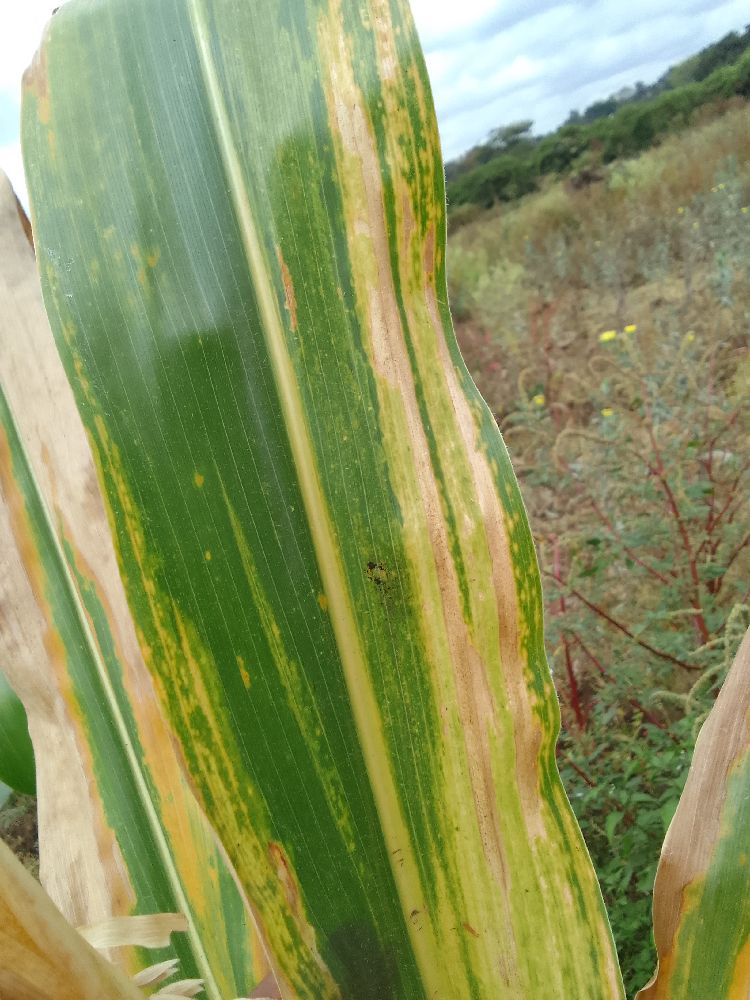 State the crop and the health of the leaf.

maize, maize lethal necrosis
